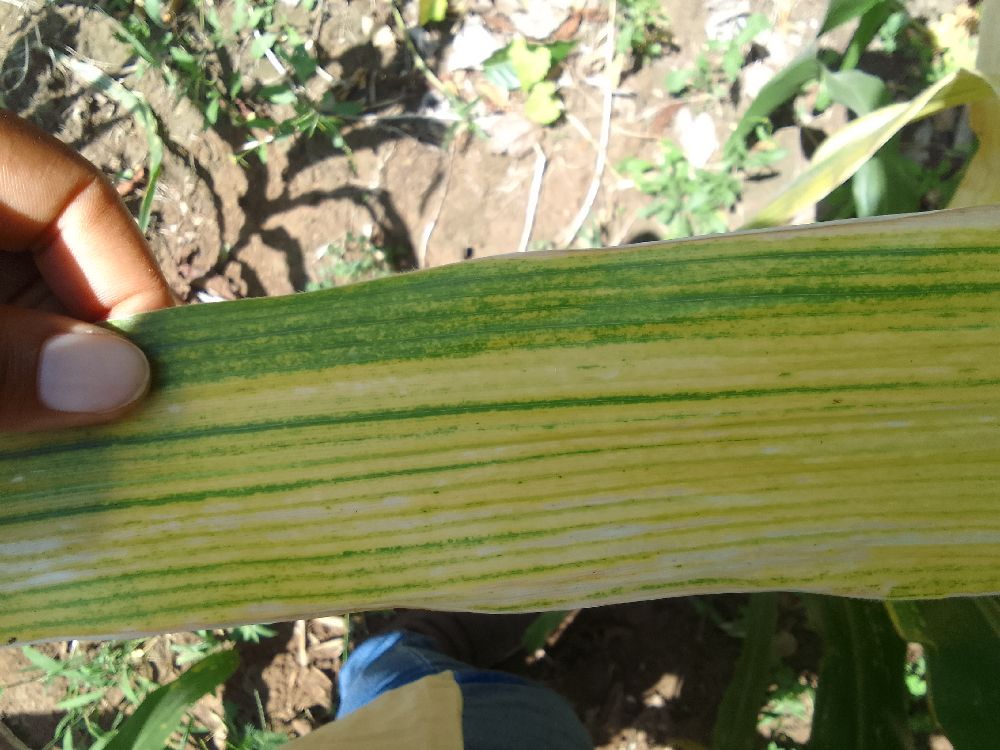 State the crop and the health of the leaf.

maize, maize lethal necrosis
